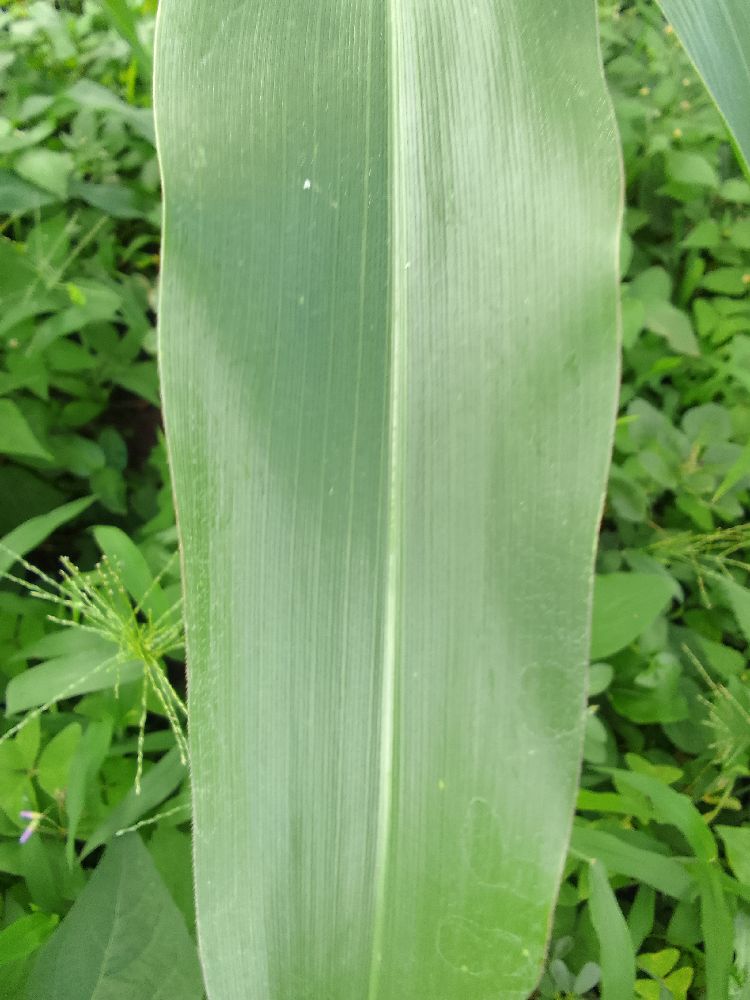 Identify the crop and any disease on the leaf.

maize, healthy
